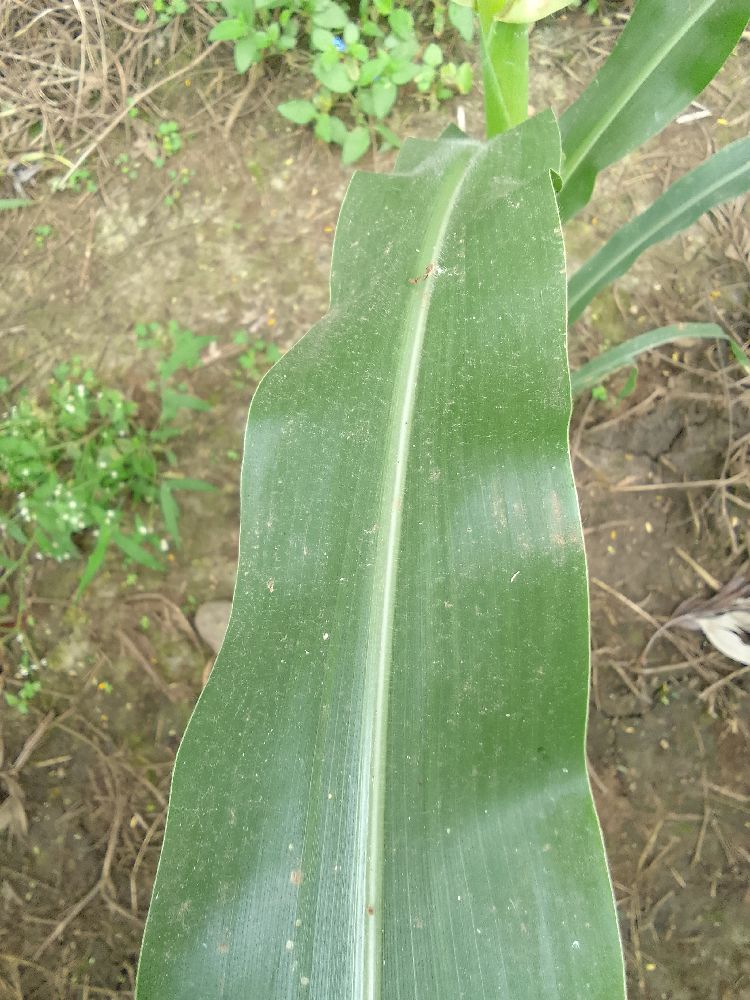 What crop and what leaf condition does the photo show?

maize, healthy
